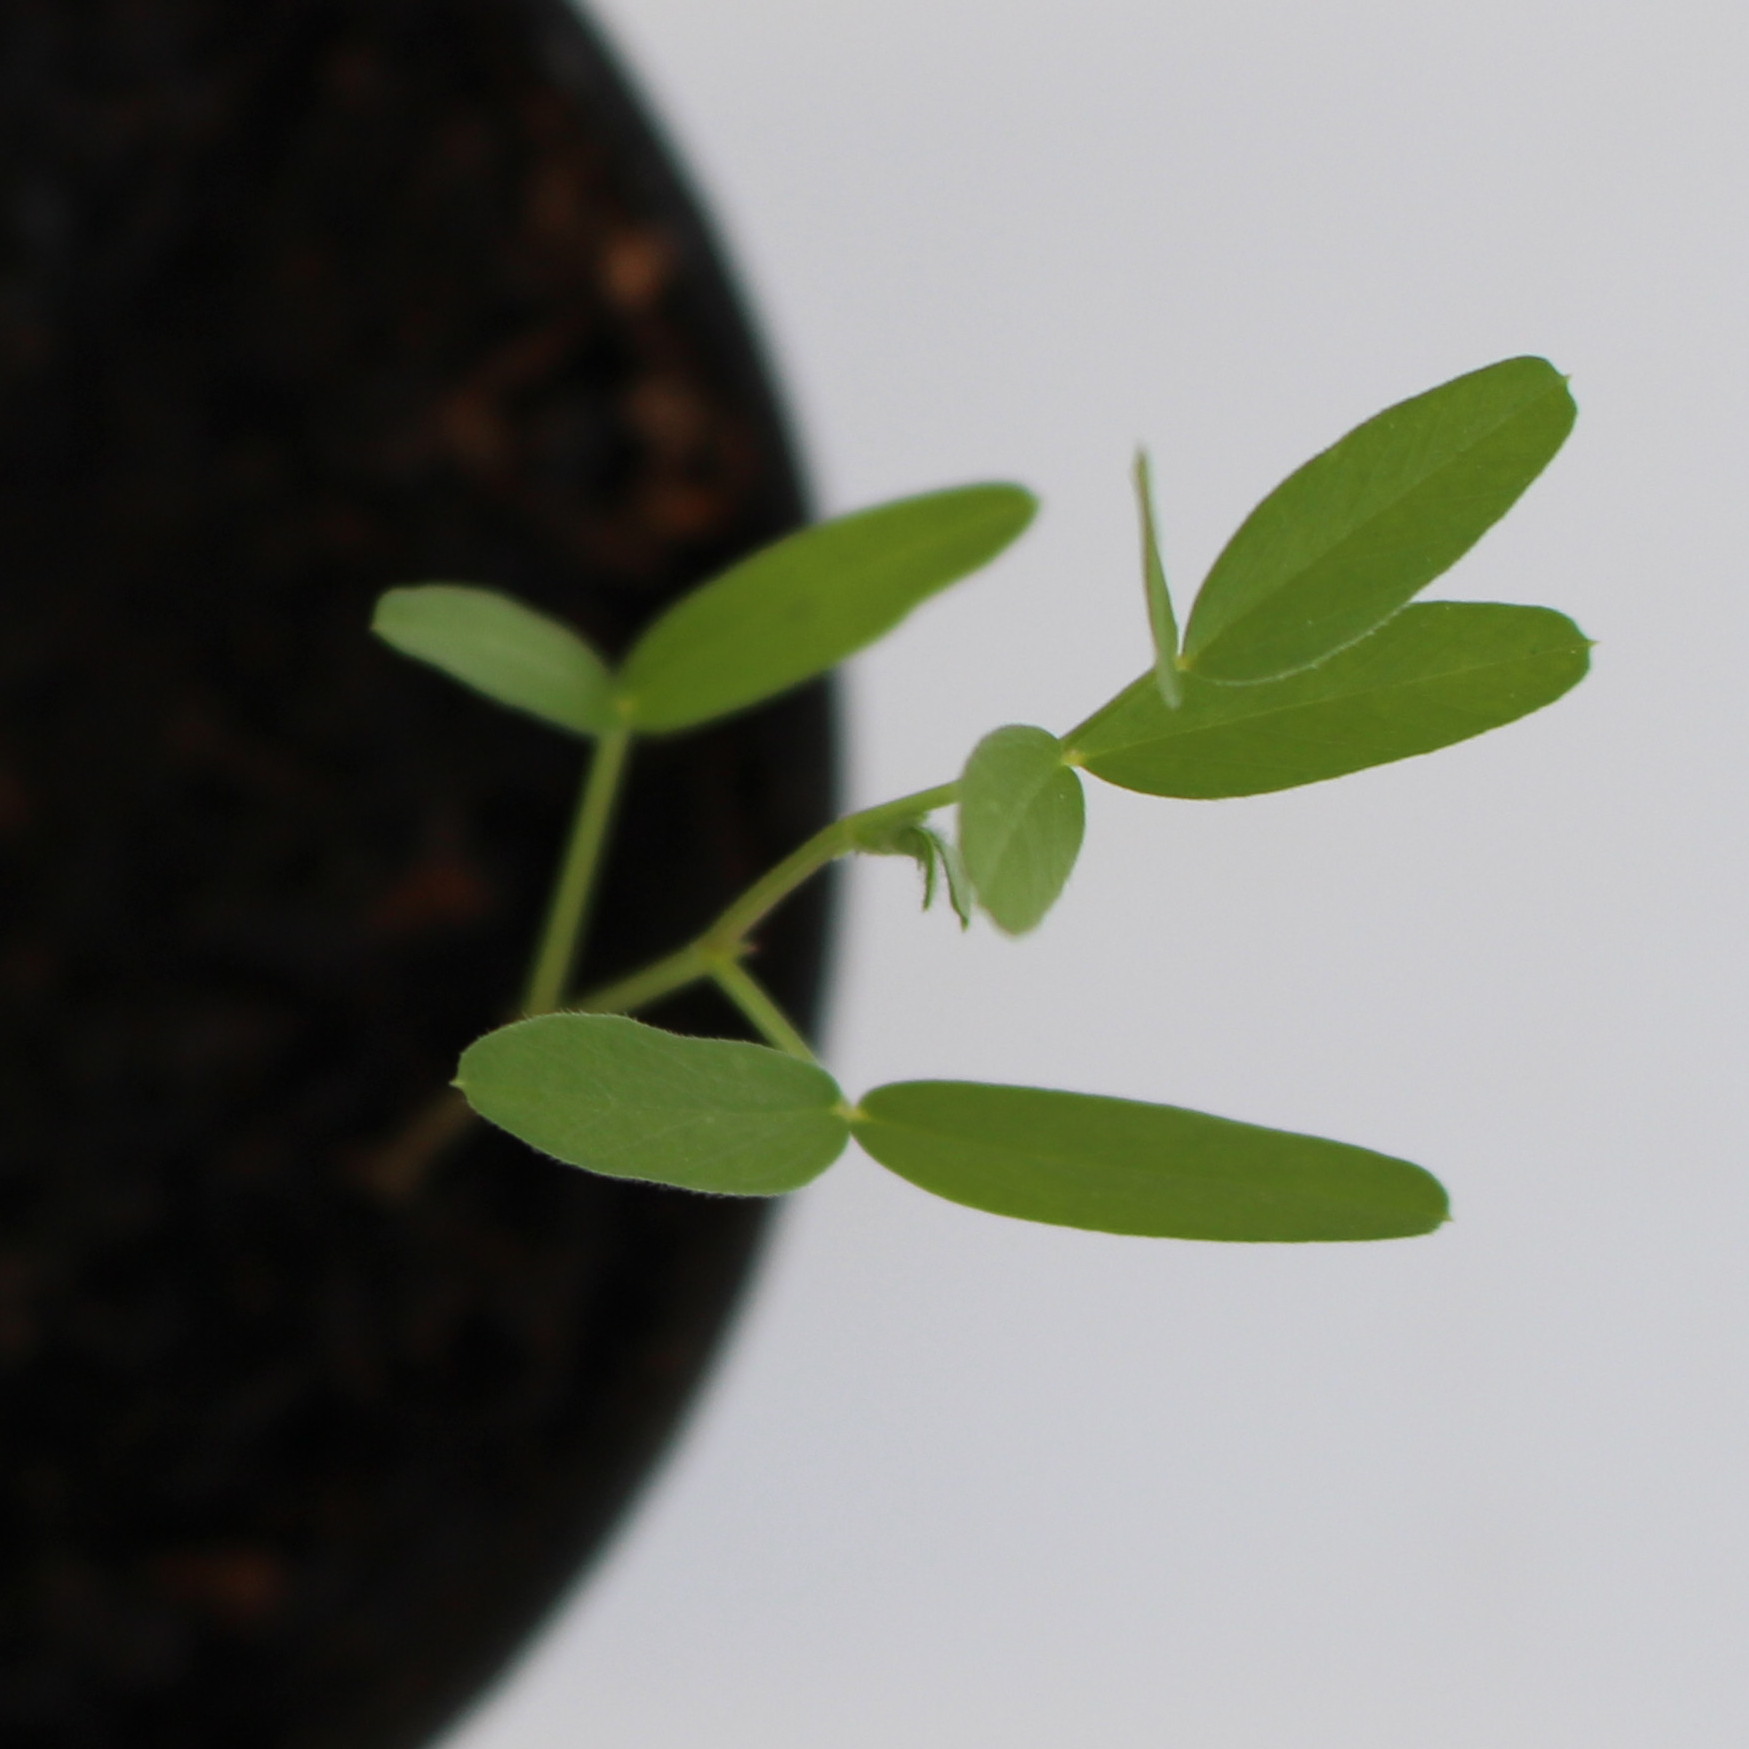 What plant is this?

Vicia sativa
